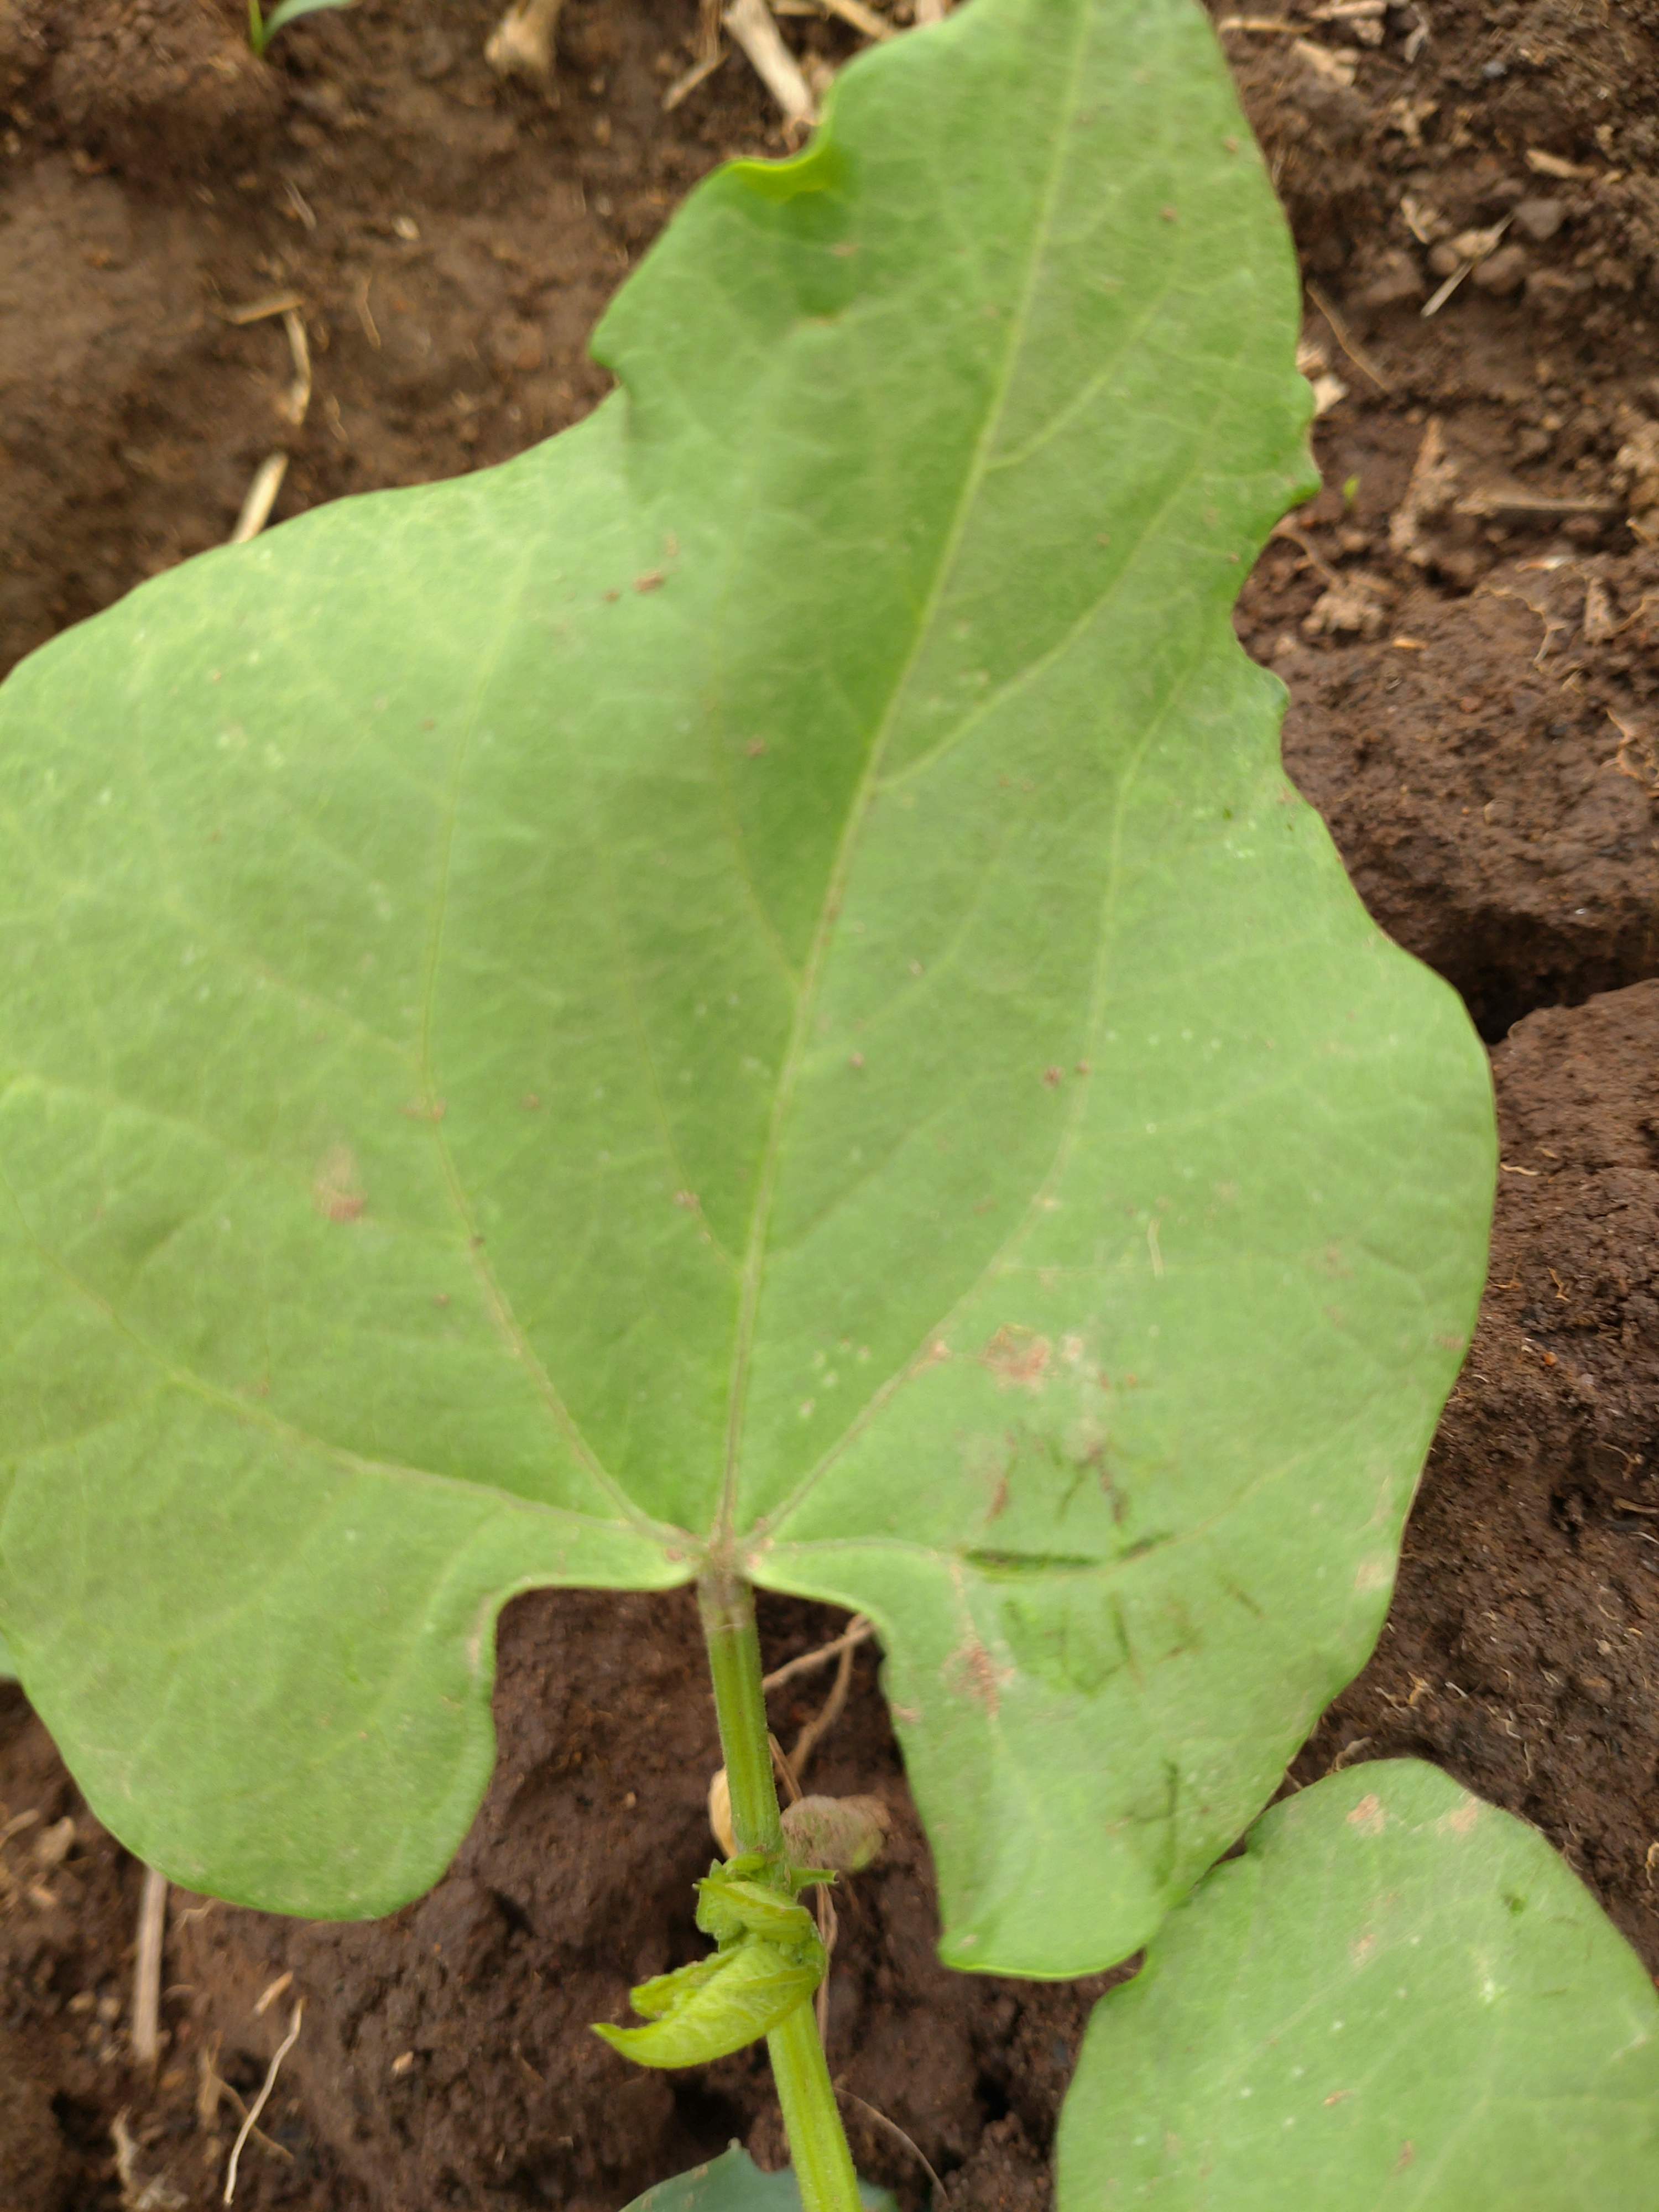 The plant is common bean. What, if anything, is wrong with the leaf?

healthy
